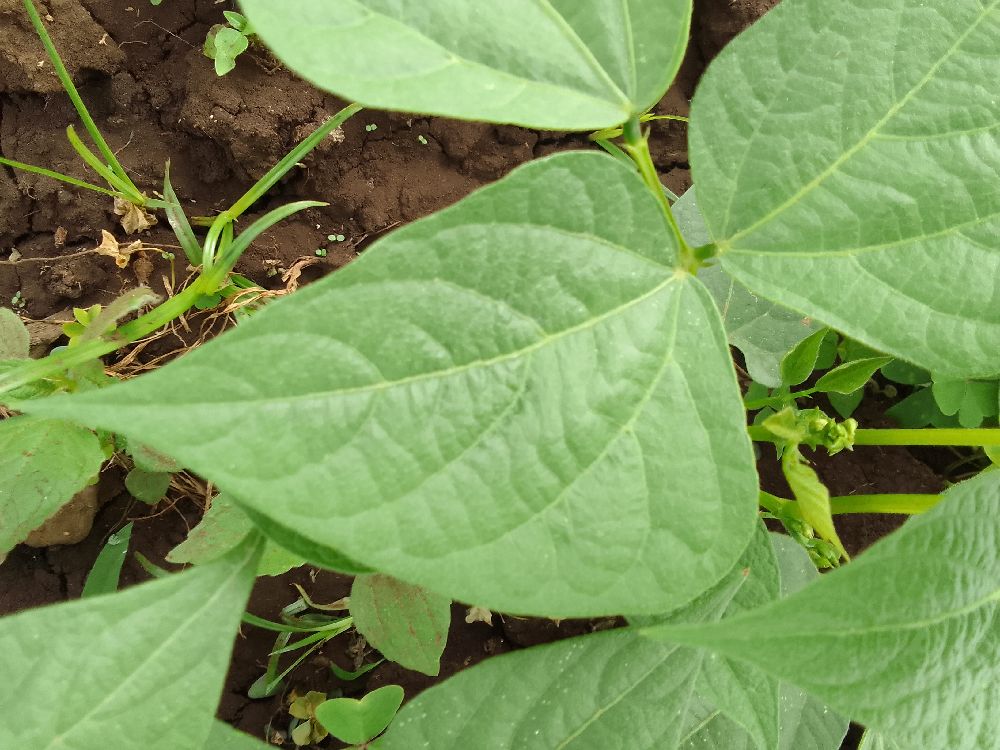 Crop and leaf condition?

common bean, healthy
